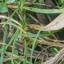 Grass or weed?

grass
